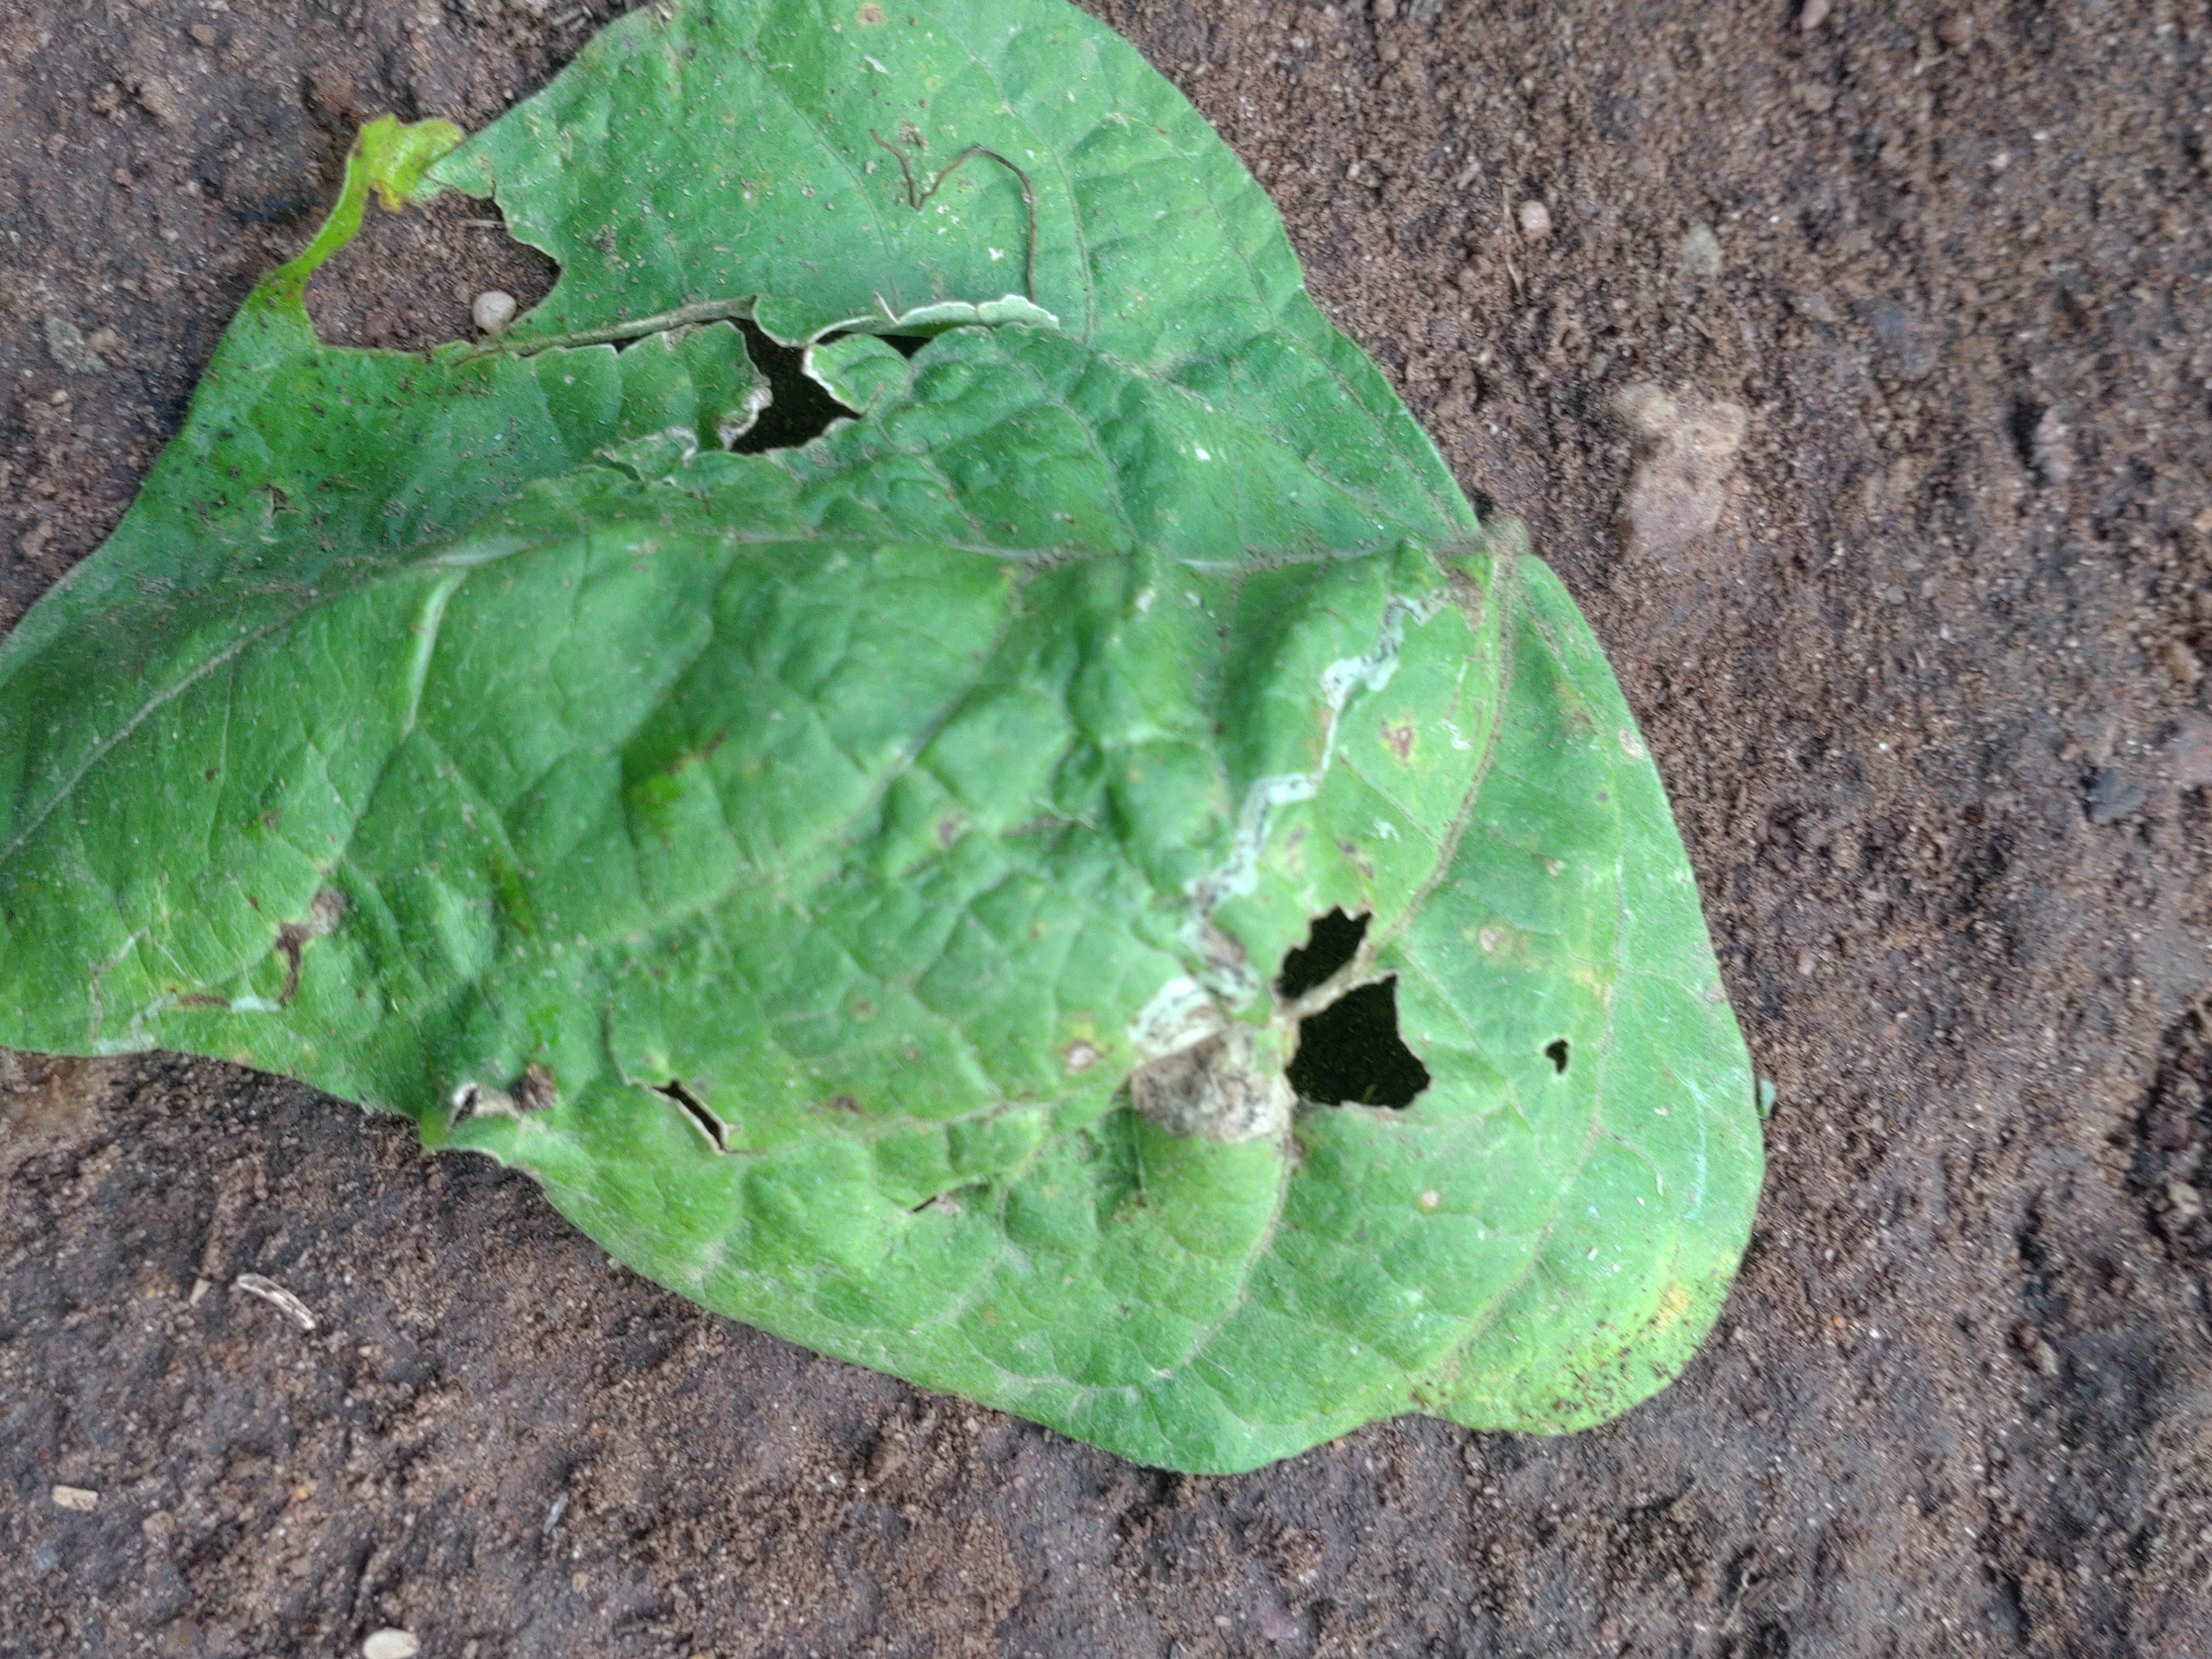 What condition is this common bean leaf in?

anthracnose
